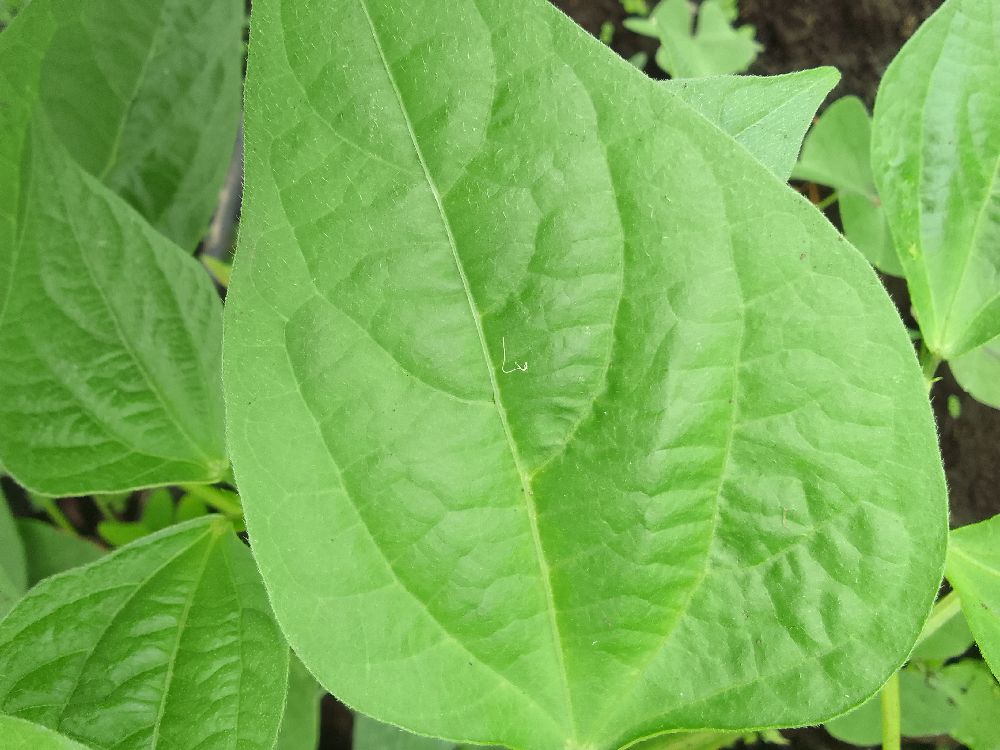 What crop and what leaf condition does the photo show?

common bean, healthy
